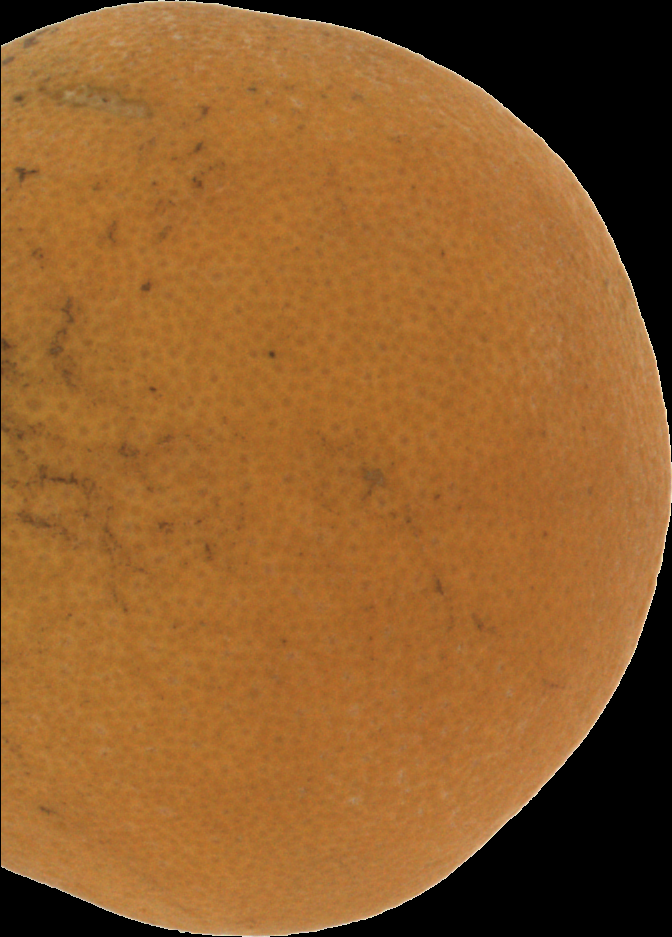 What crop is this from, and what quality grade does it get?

orange, bad
